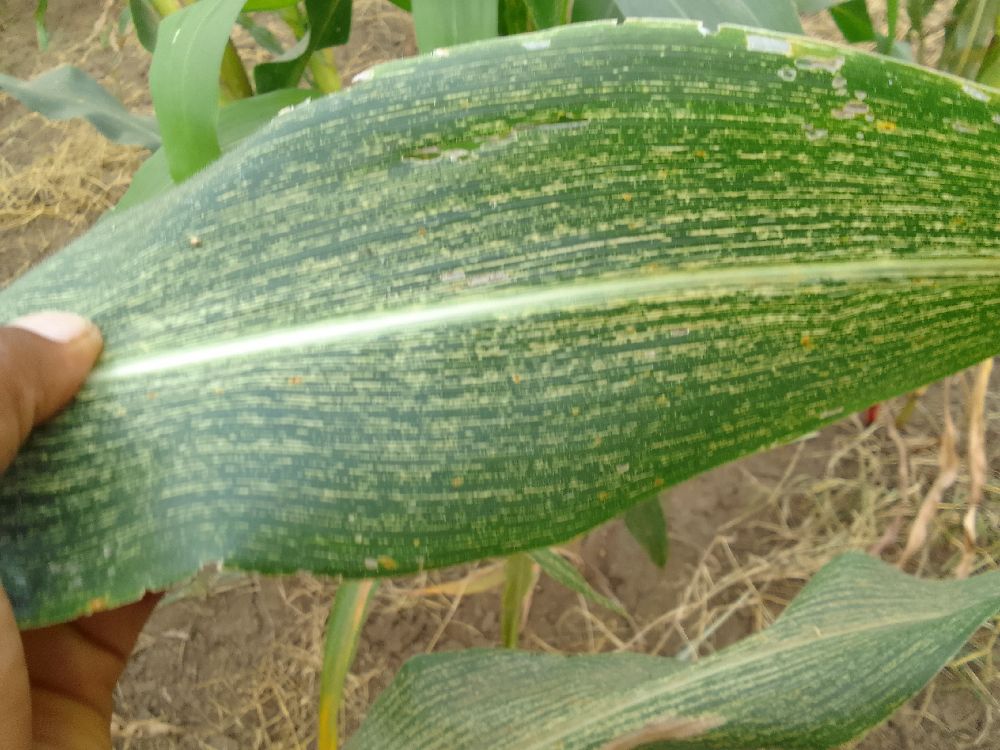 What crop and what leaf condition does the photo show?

maize, maize streak virus
